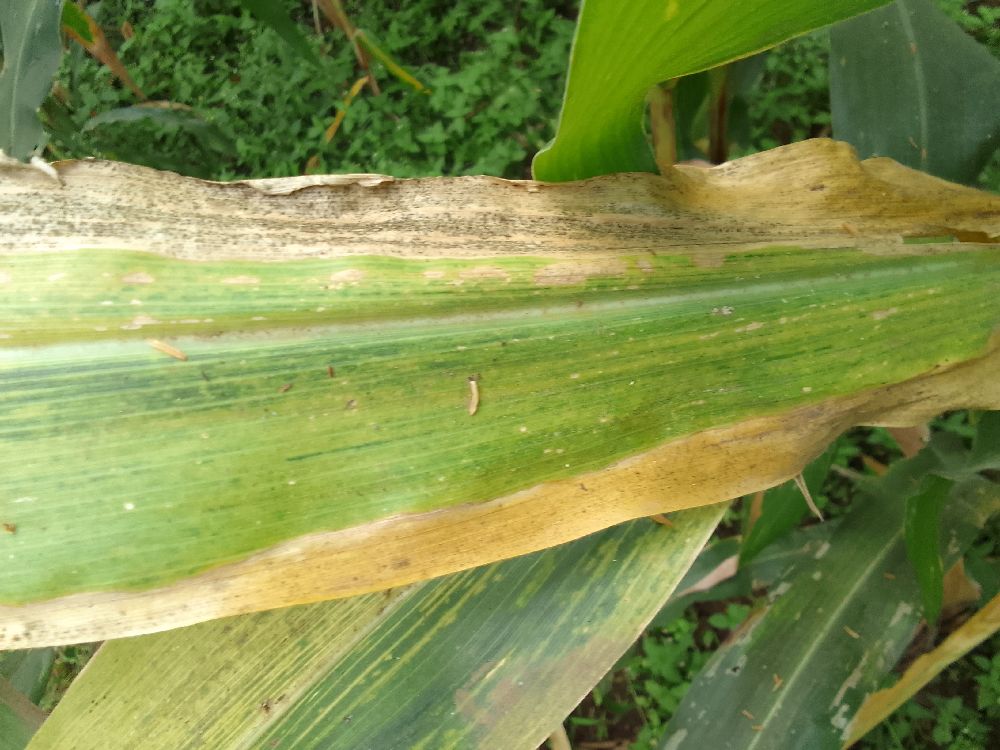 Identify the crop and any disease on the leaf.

maize, maize lethal necrosis
